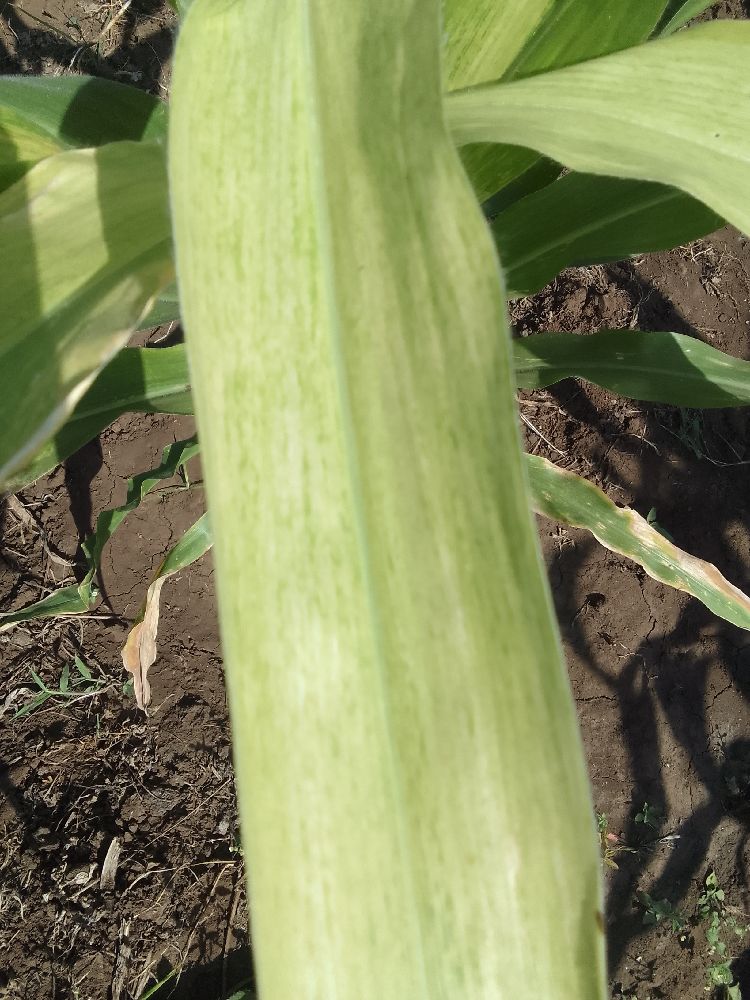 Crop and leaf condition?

maize, maize lethal necrosis
